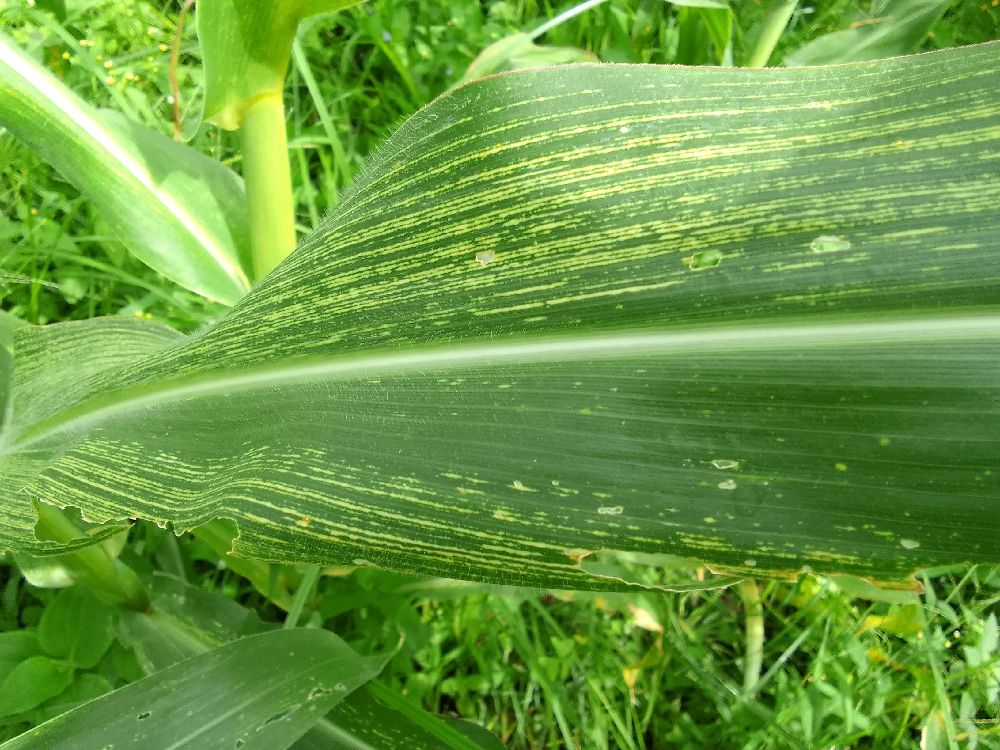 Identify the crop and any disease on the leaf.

maize, maize streak virus
